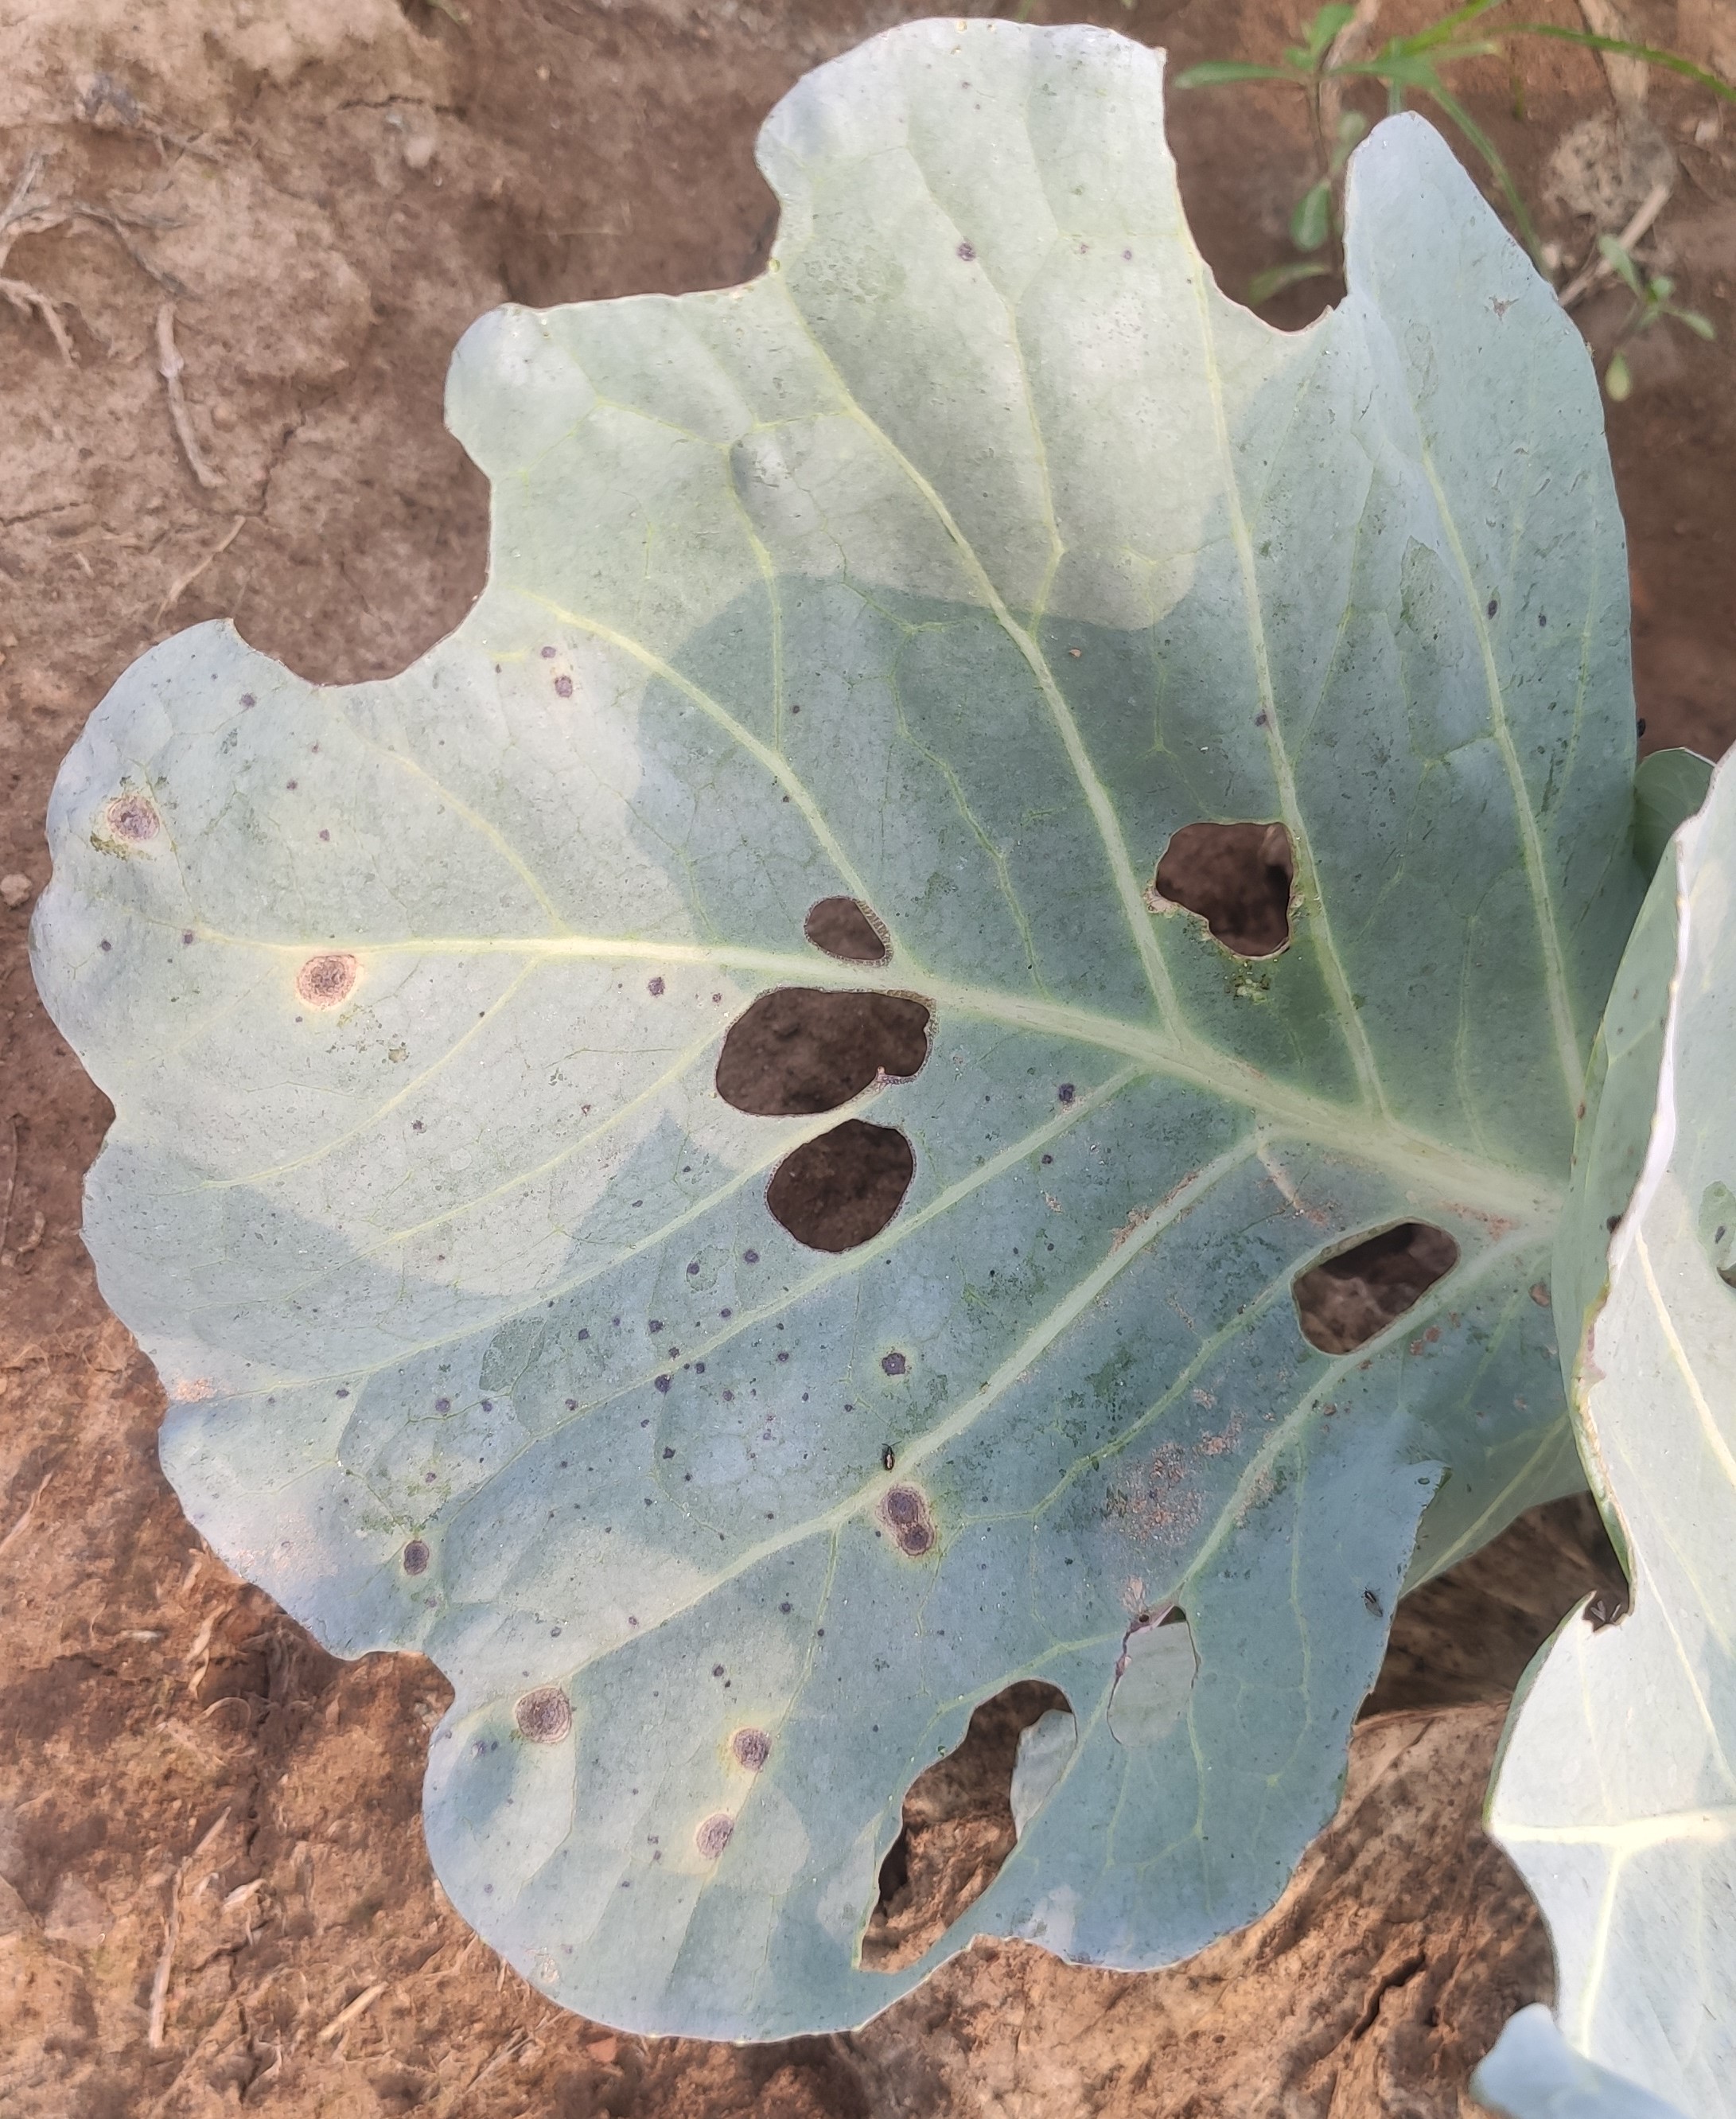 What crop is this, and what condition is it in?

cabbage, alternaria
